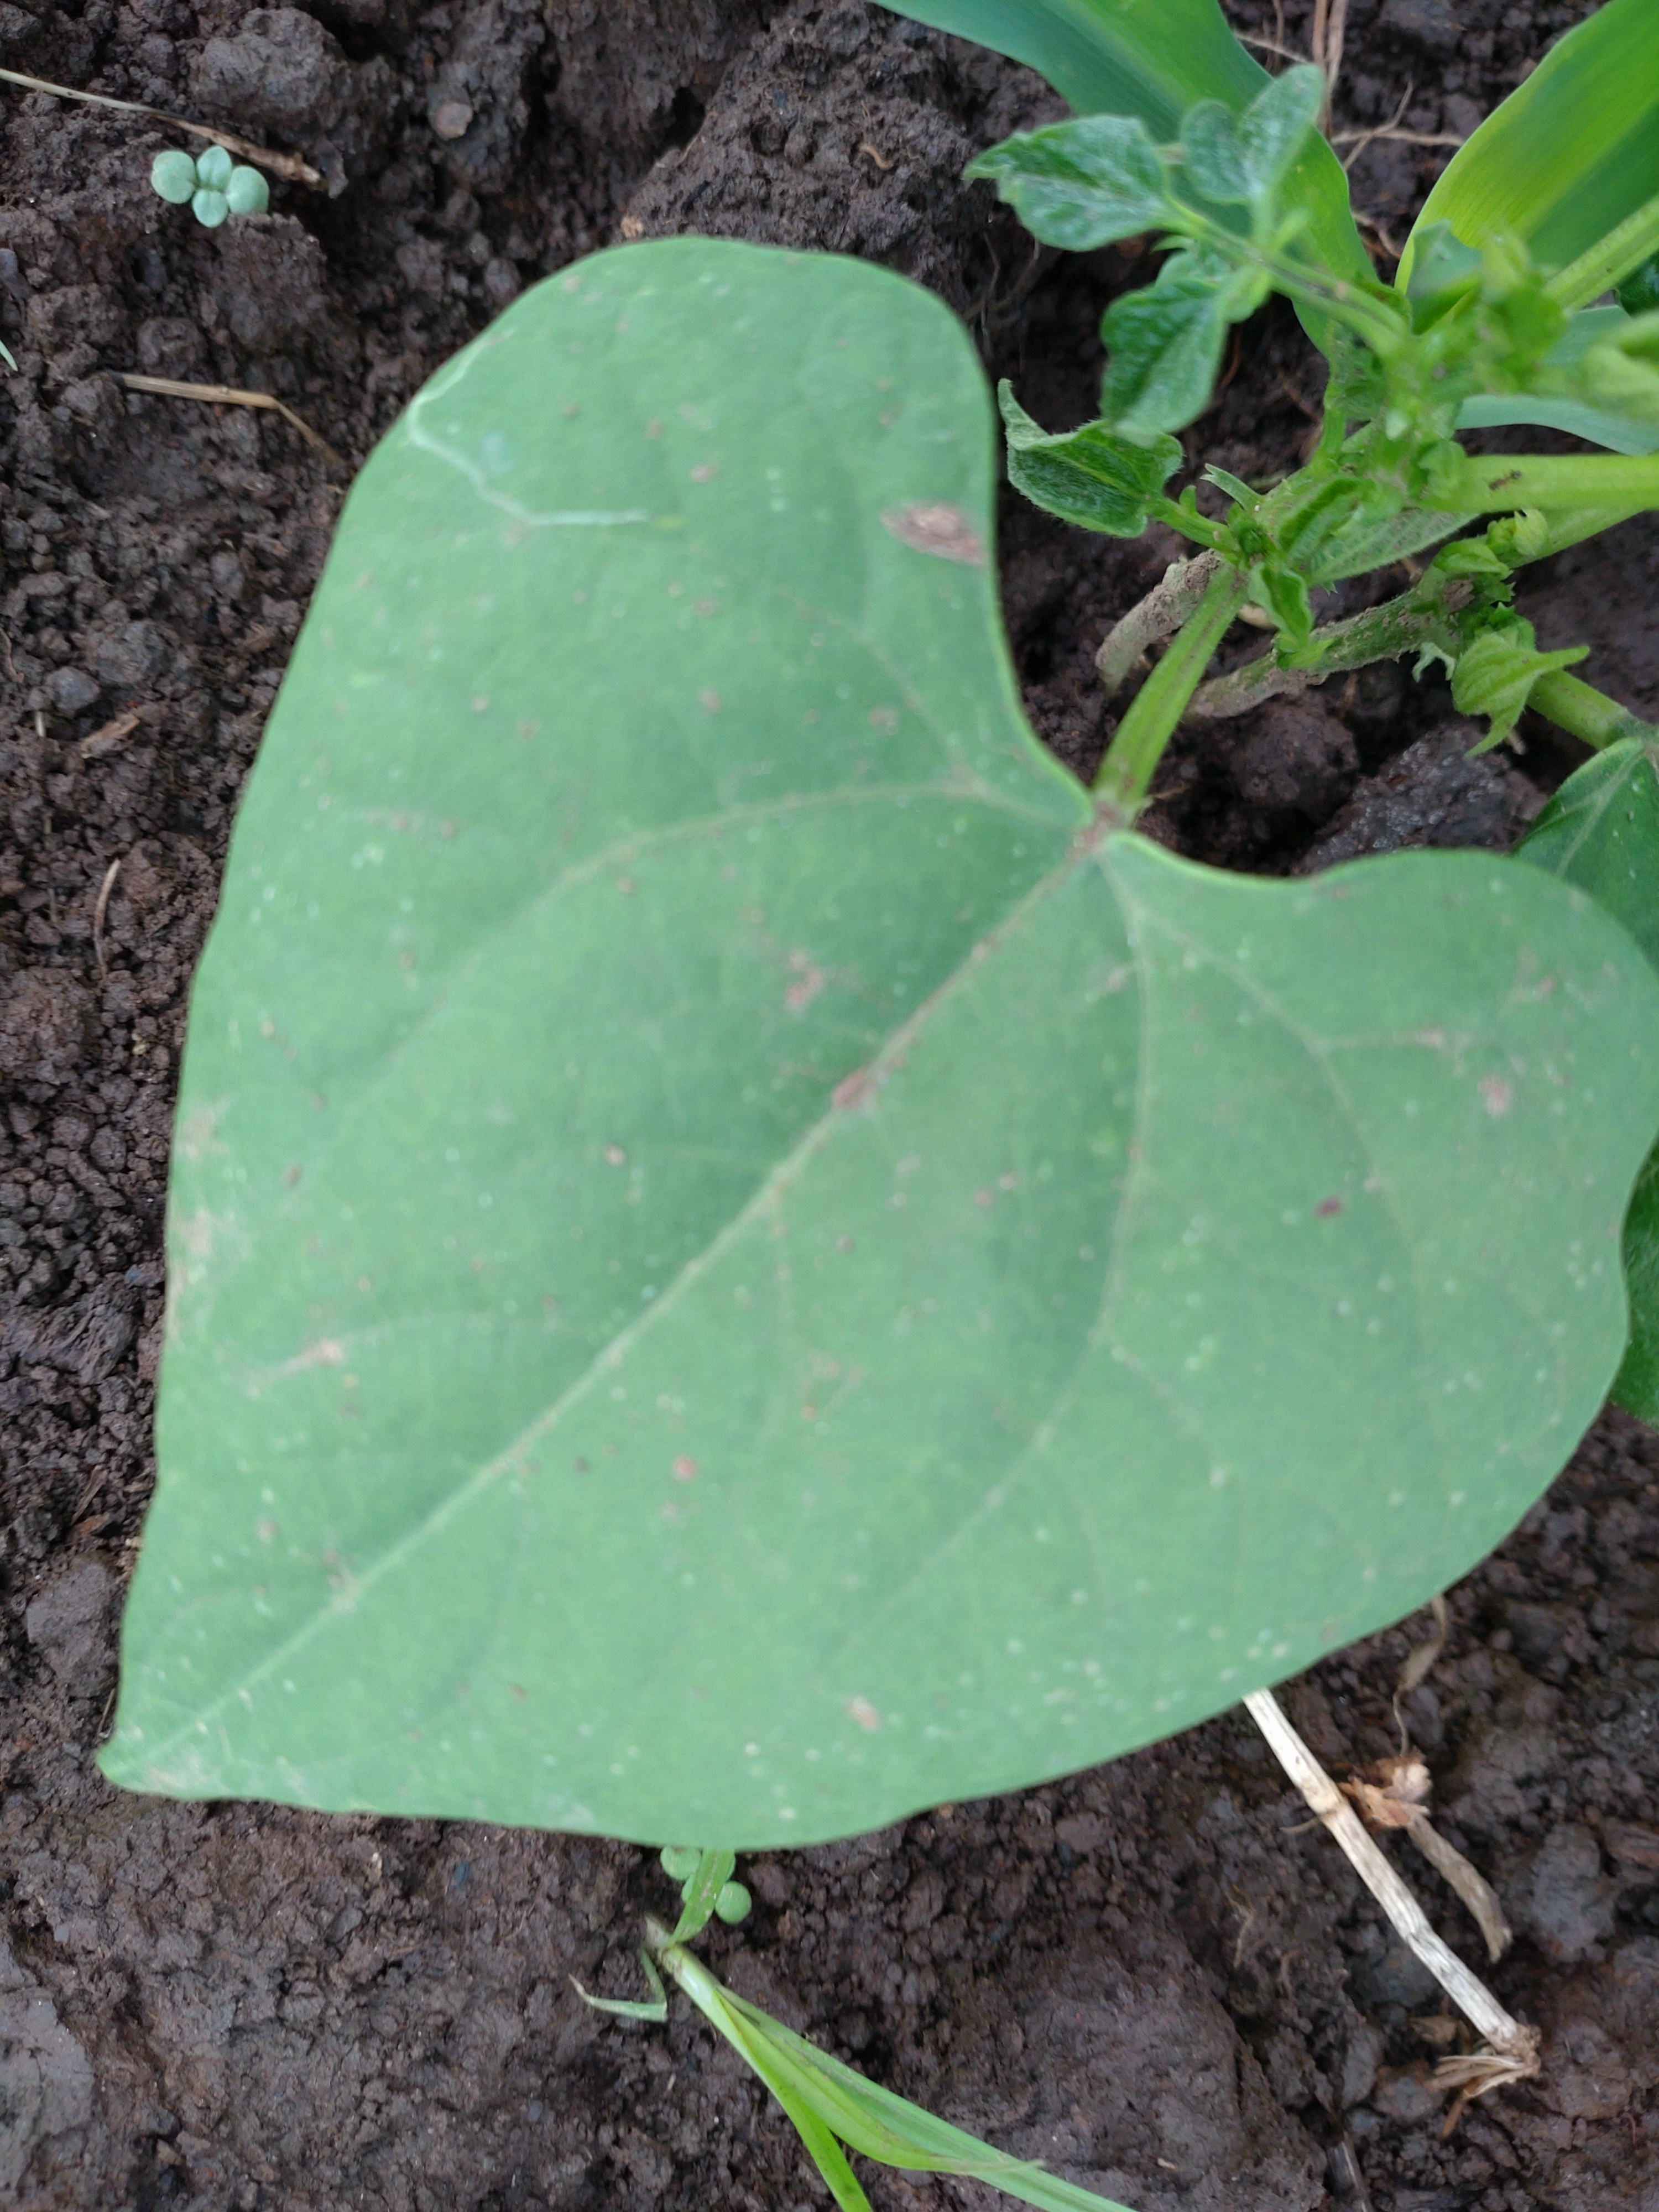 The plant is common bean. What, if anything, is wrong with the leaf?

healthy
